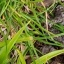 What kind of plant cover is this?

grass
